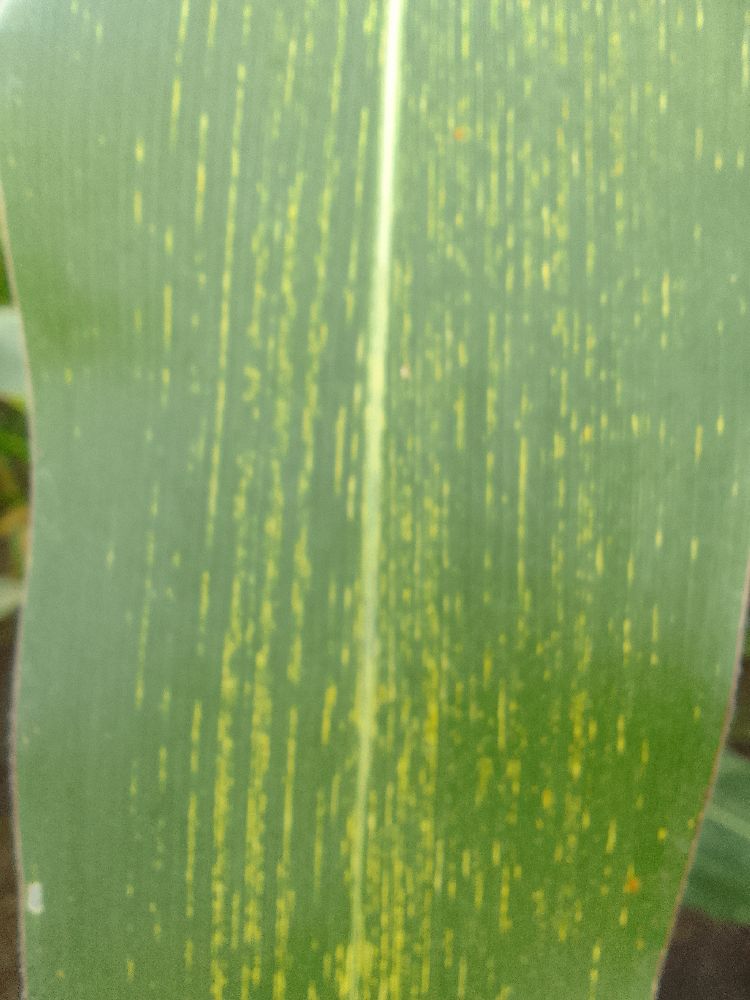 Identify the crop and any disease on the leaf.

maize, maize streak virus
